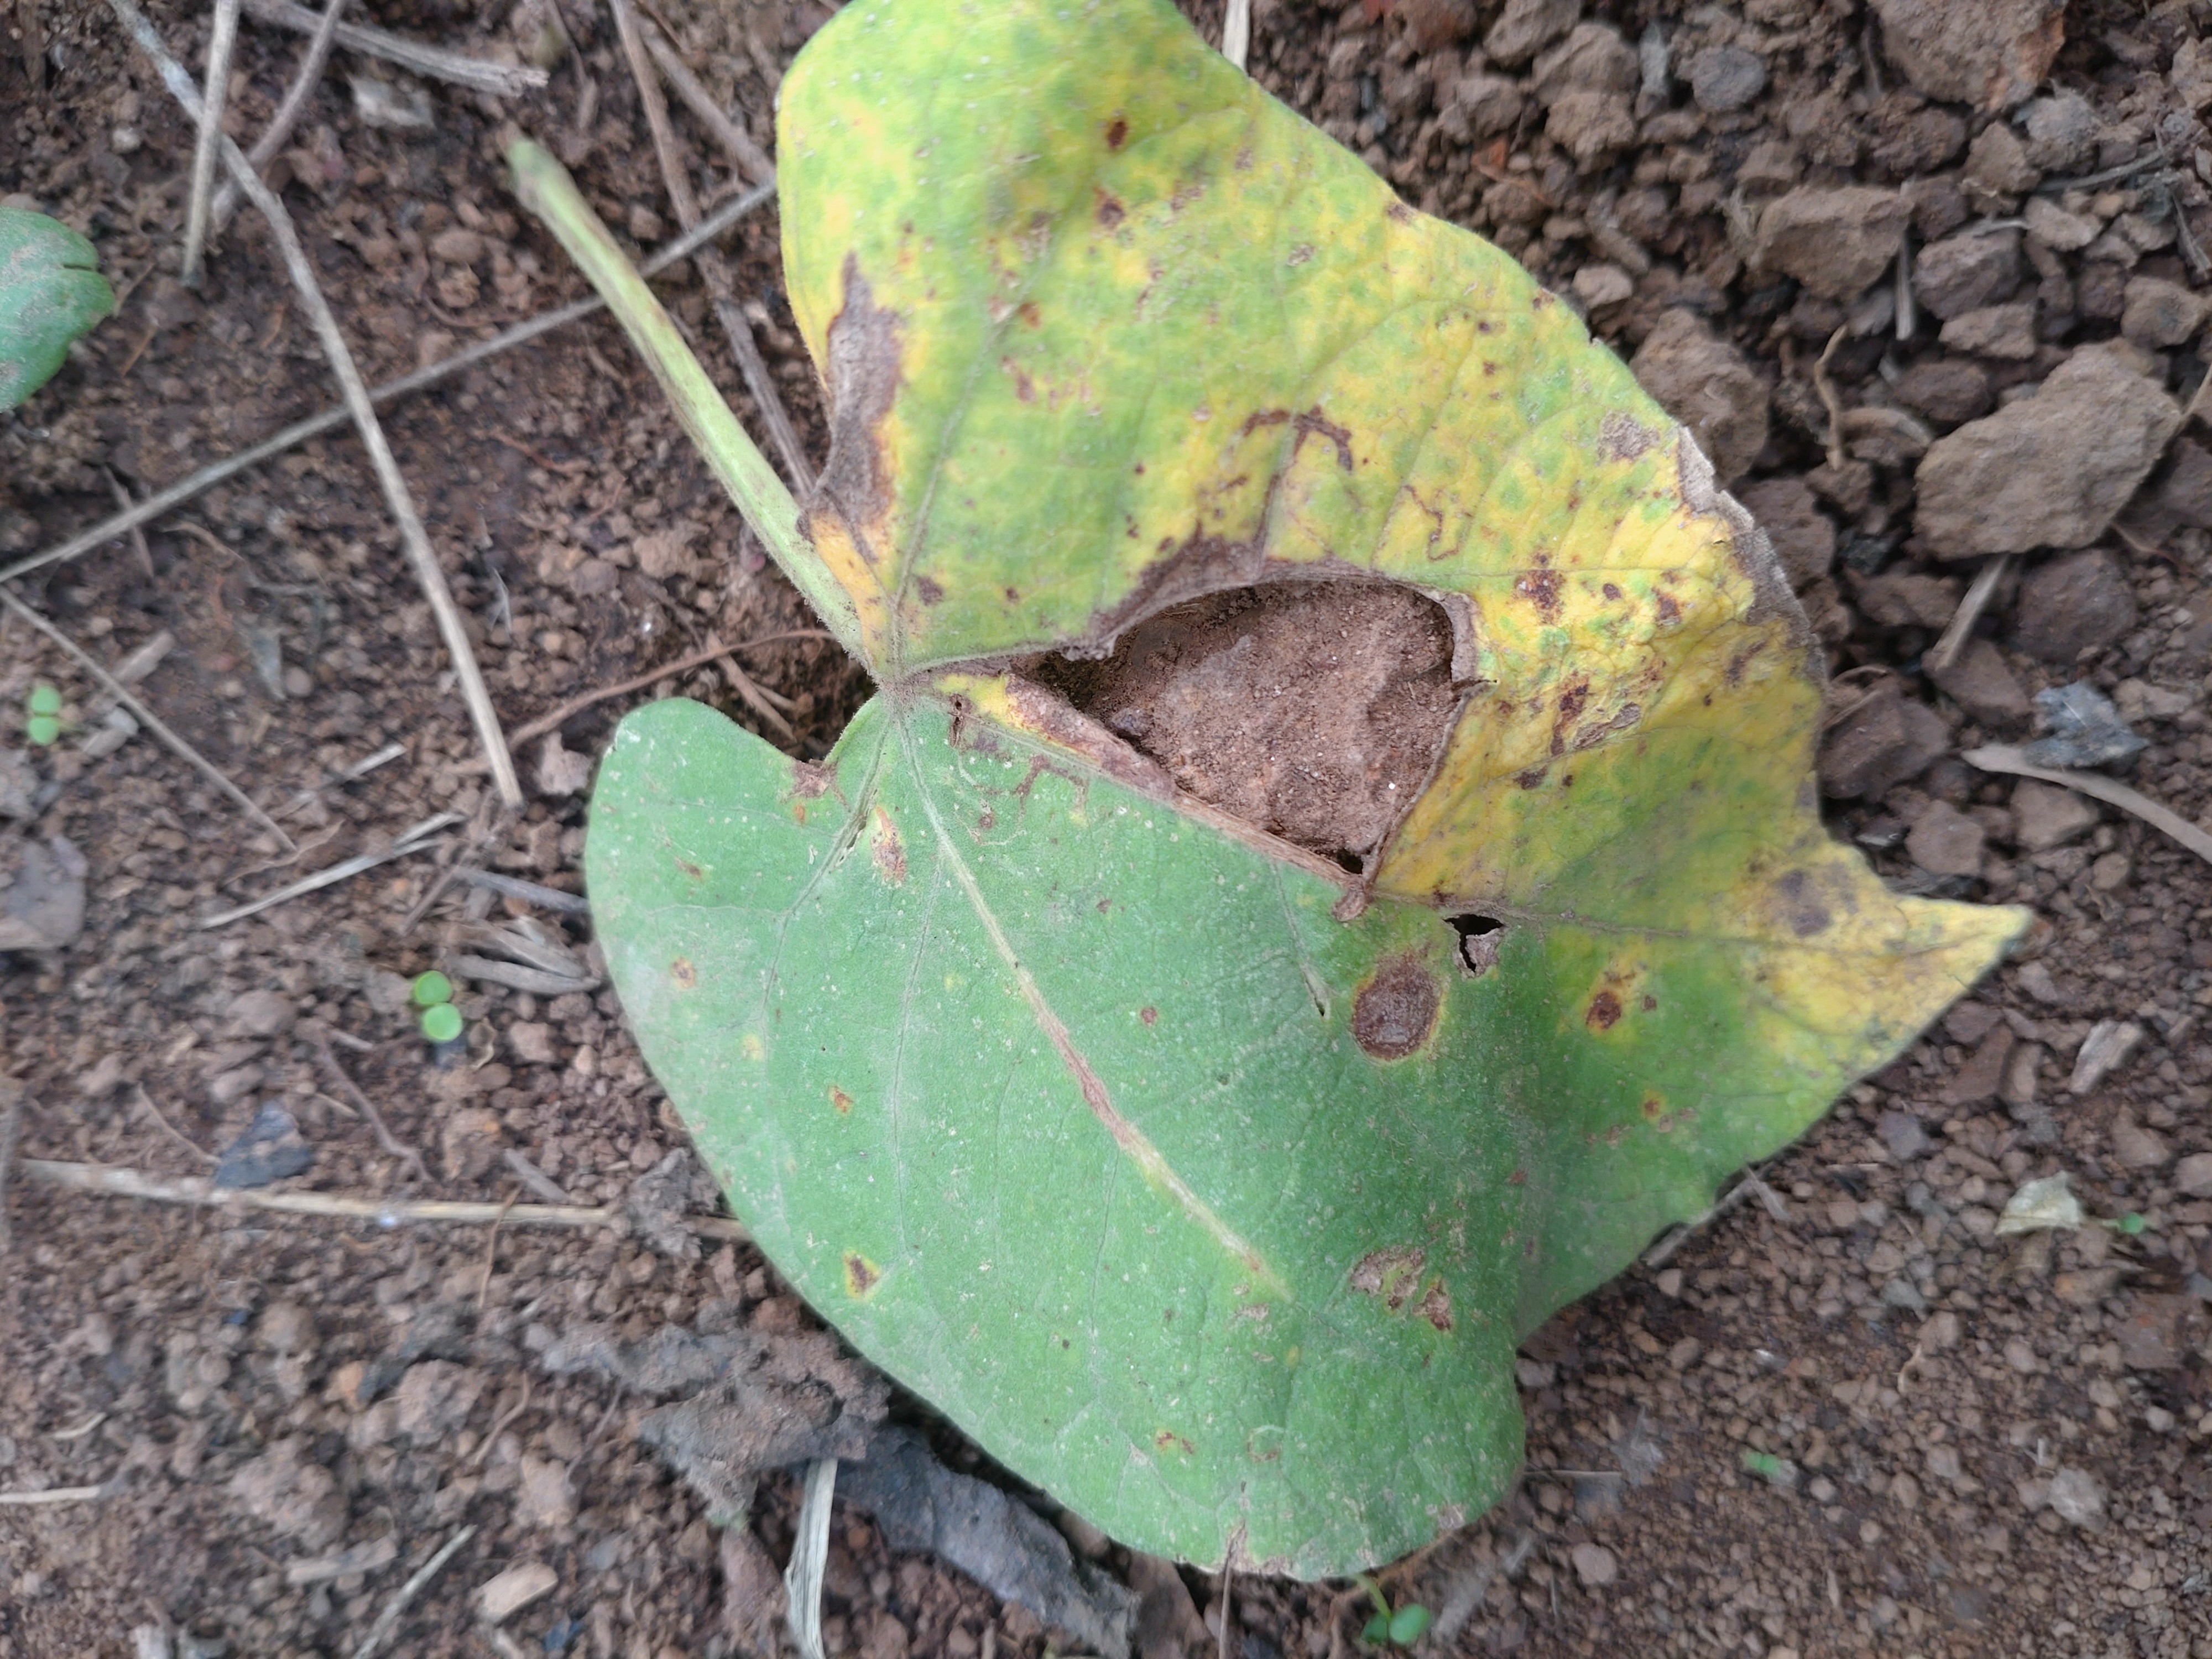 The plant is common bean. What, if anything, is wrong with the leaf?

rust
